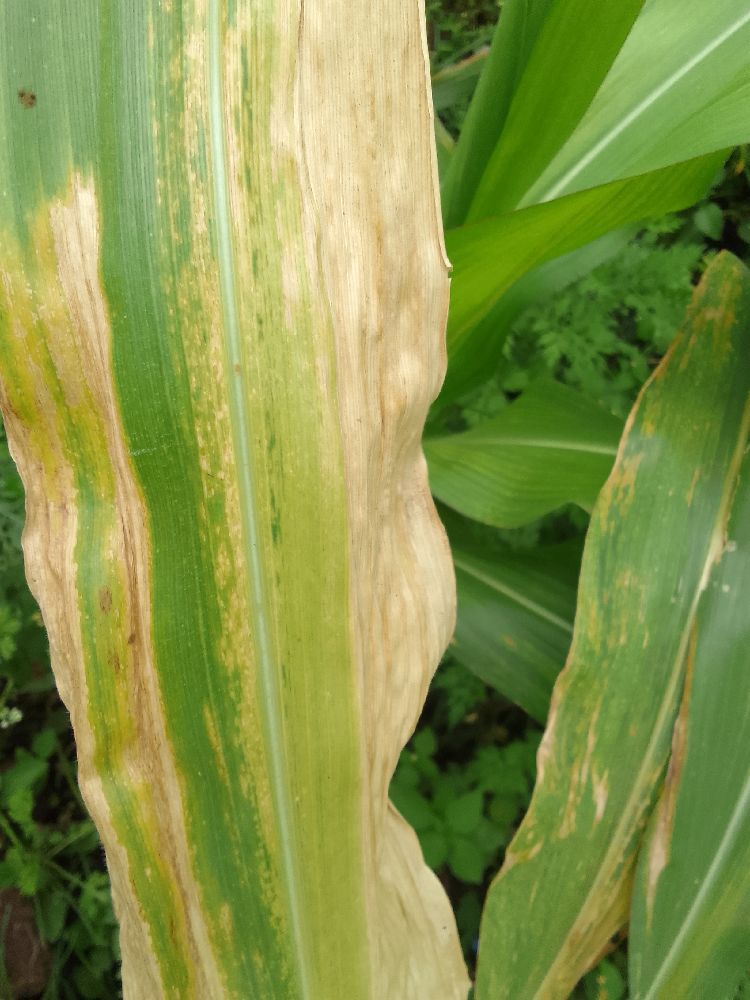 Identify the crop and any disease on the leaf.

maize, maize lethal necrosis
